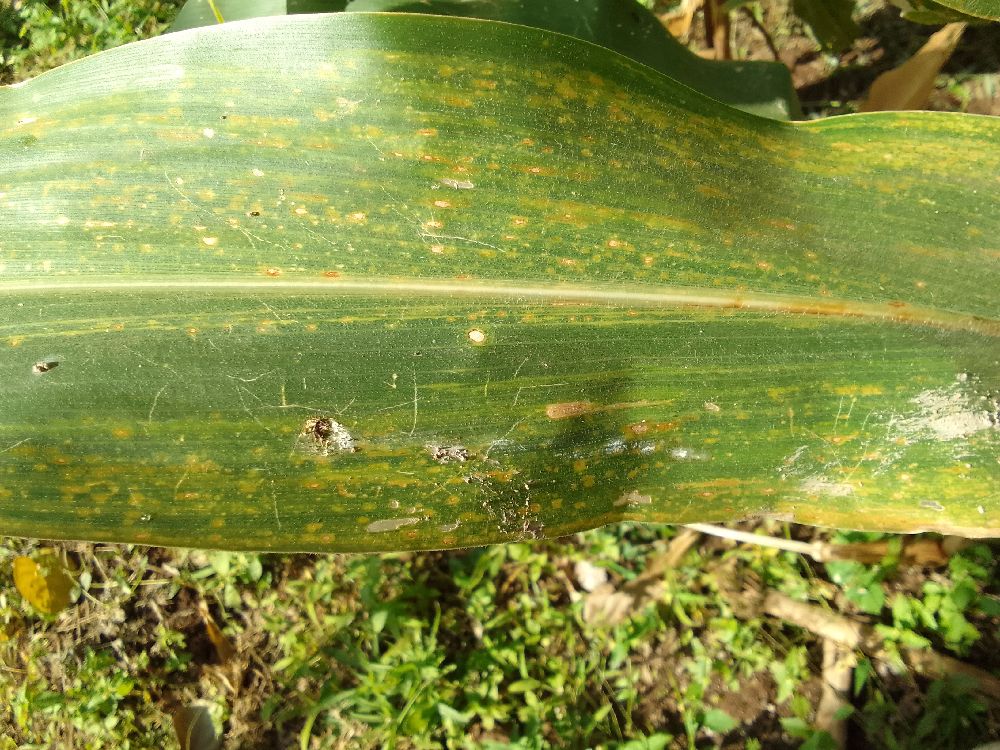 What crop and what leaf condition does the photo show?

maize, maize lethal necrosis
